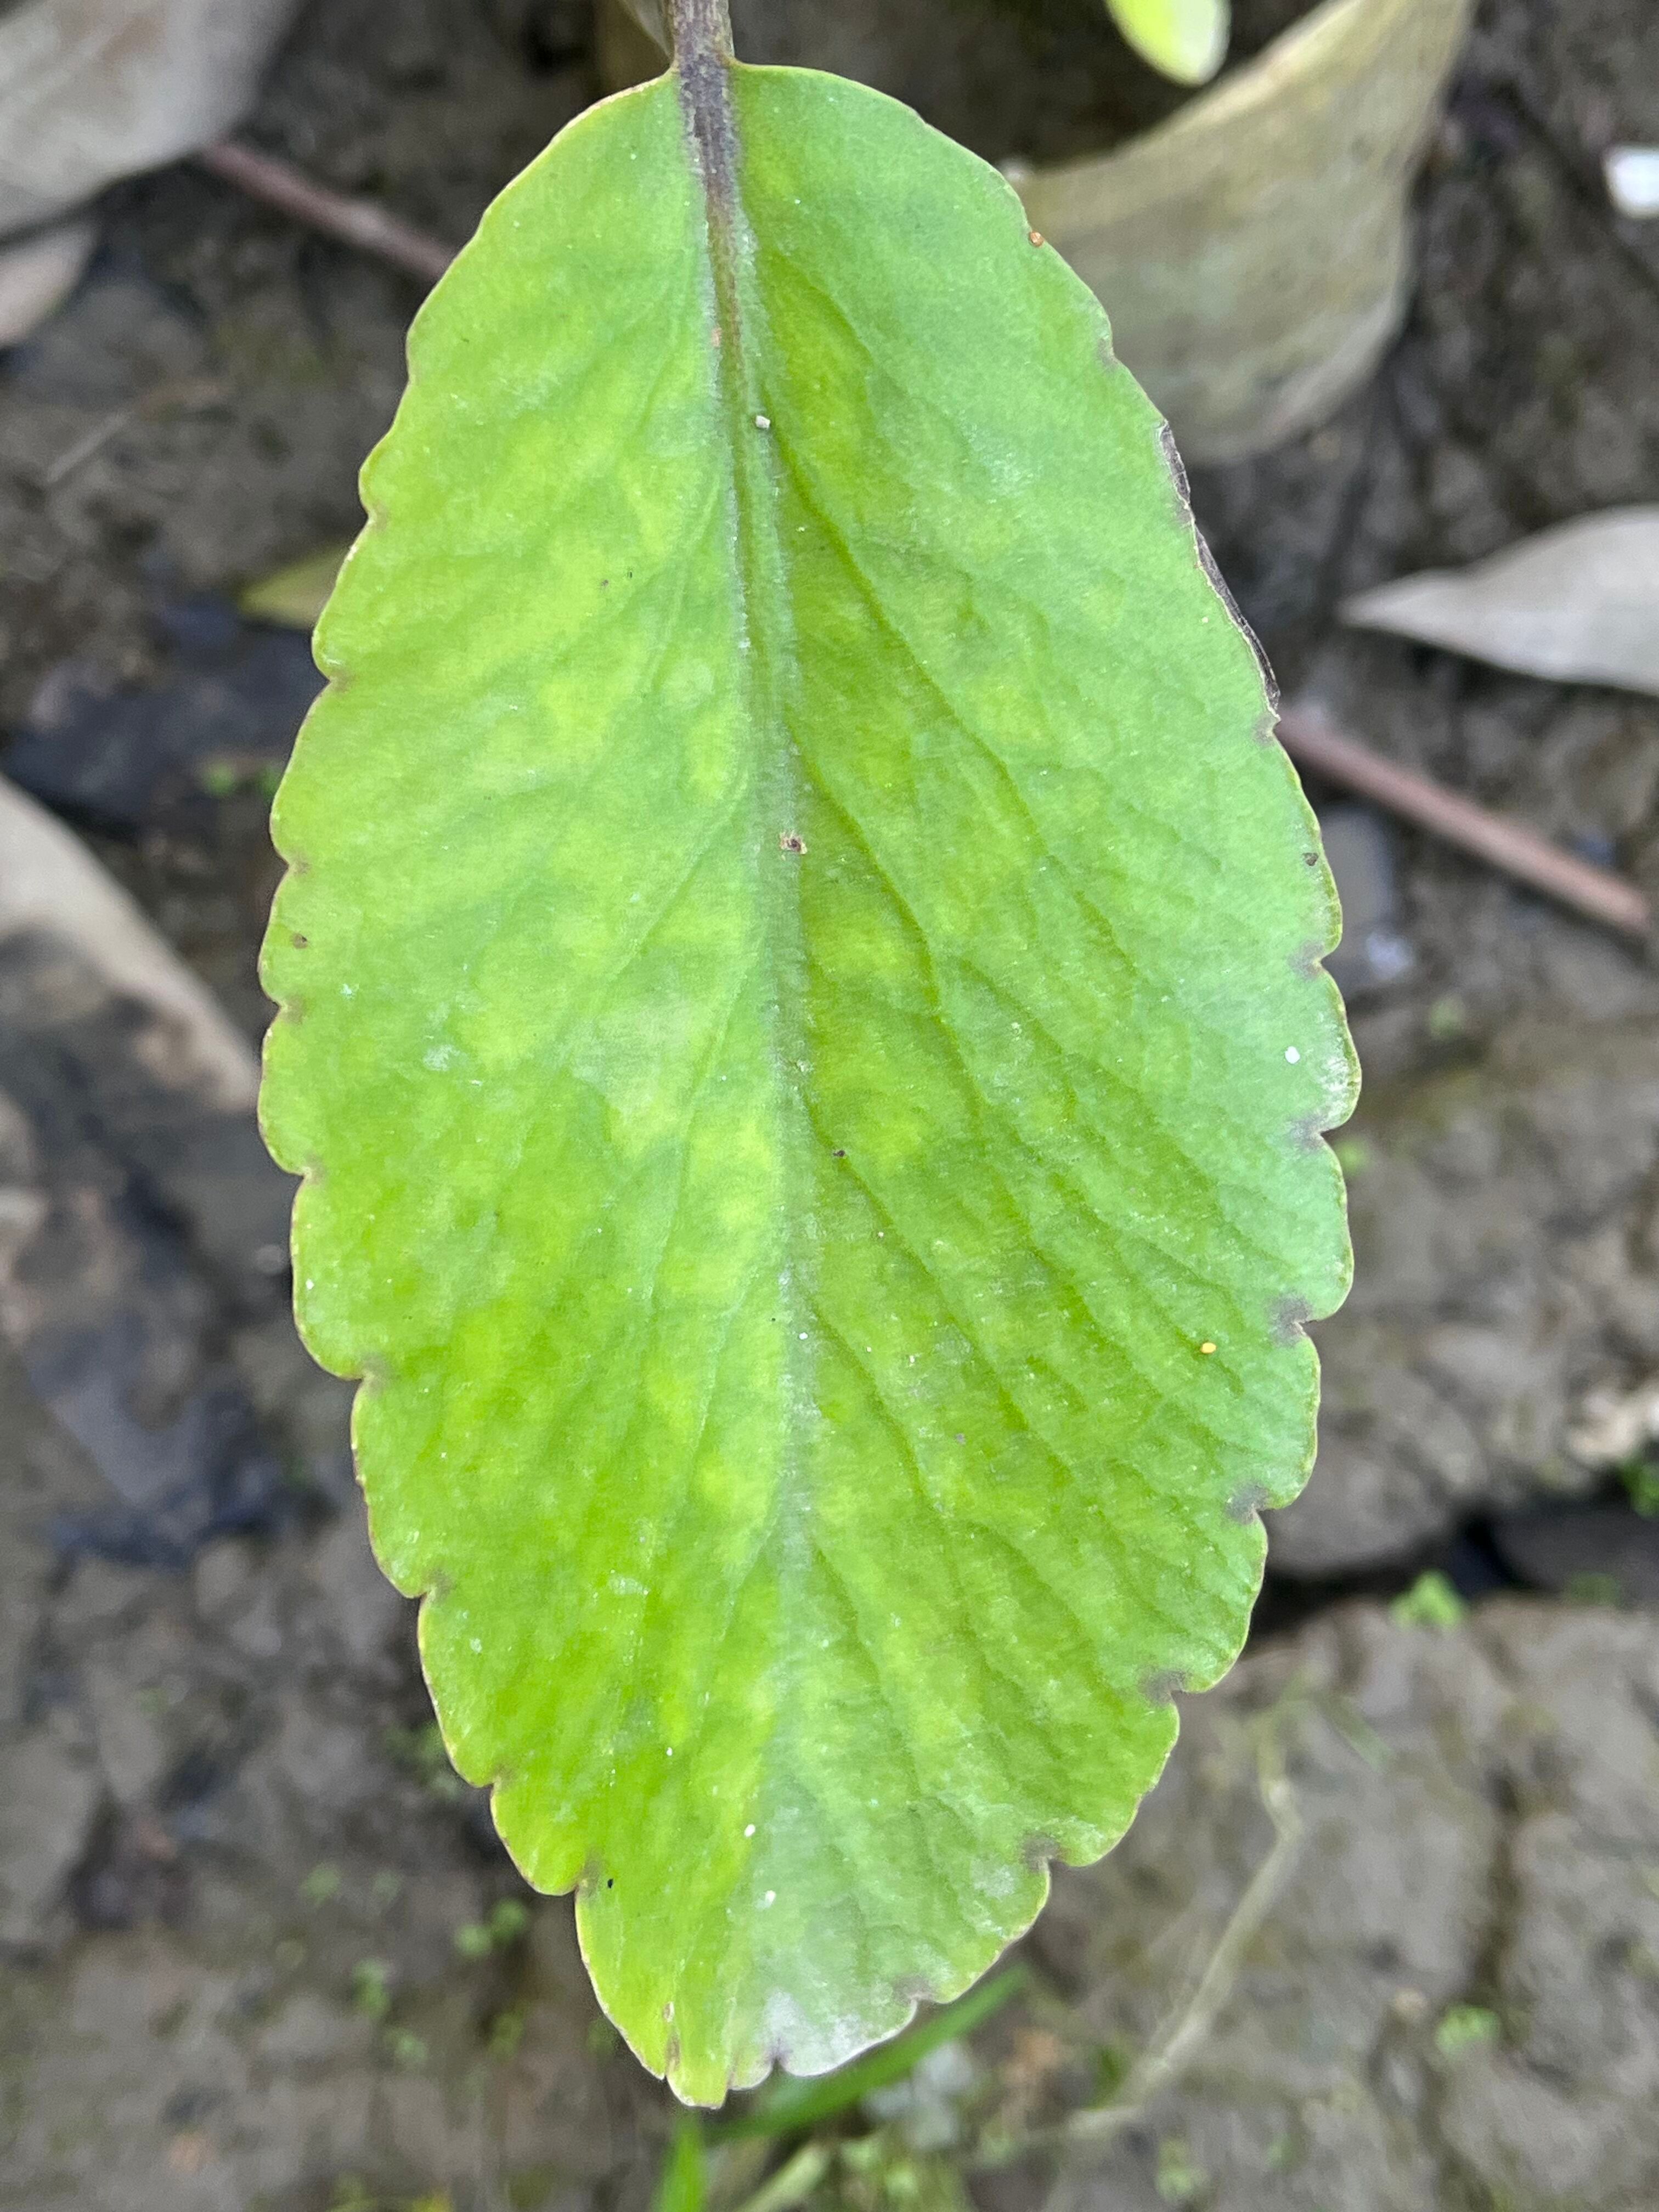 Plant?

pathorkuci
